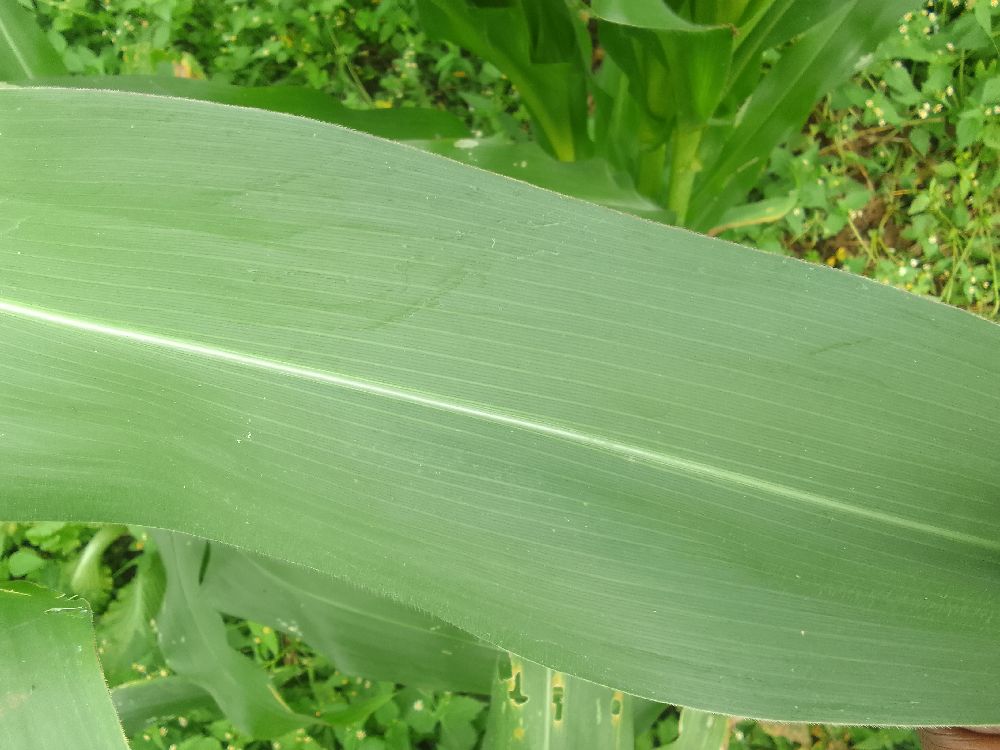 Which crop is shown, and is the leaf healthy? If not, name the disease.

maize, healthy
